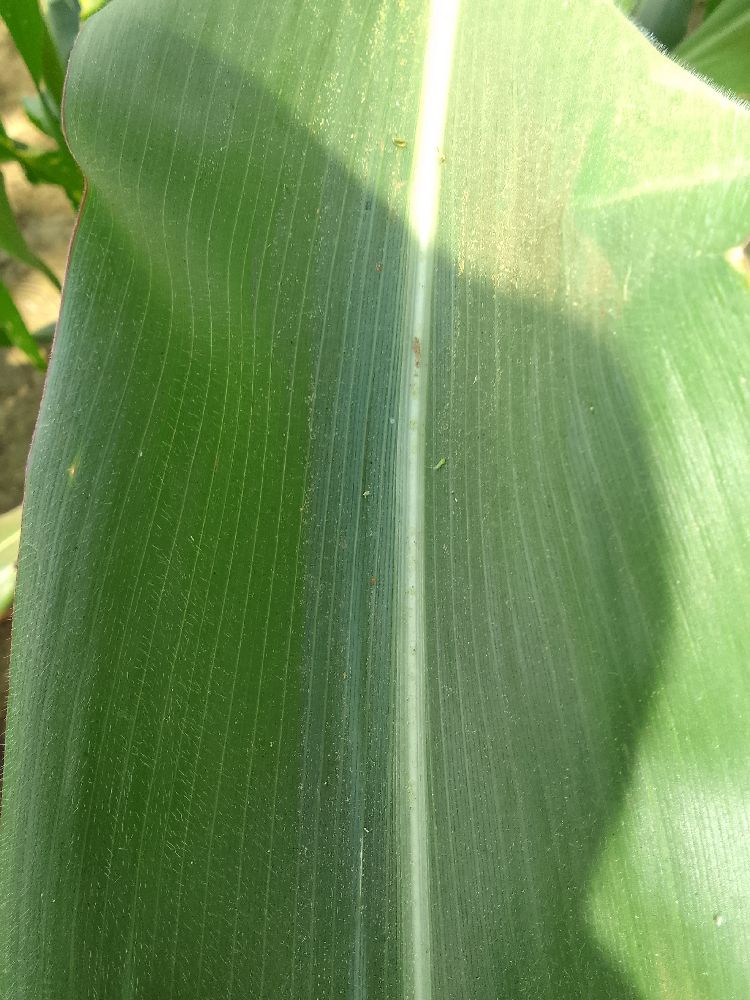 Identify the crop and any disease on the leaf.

maize, healthy
